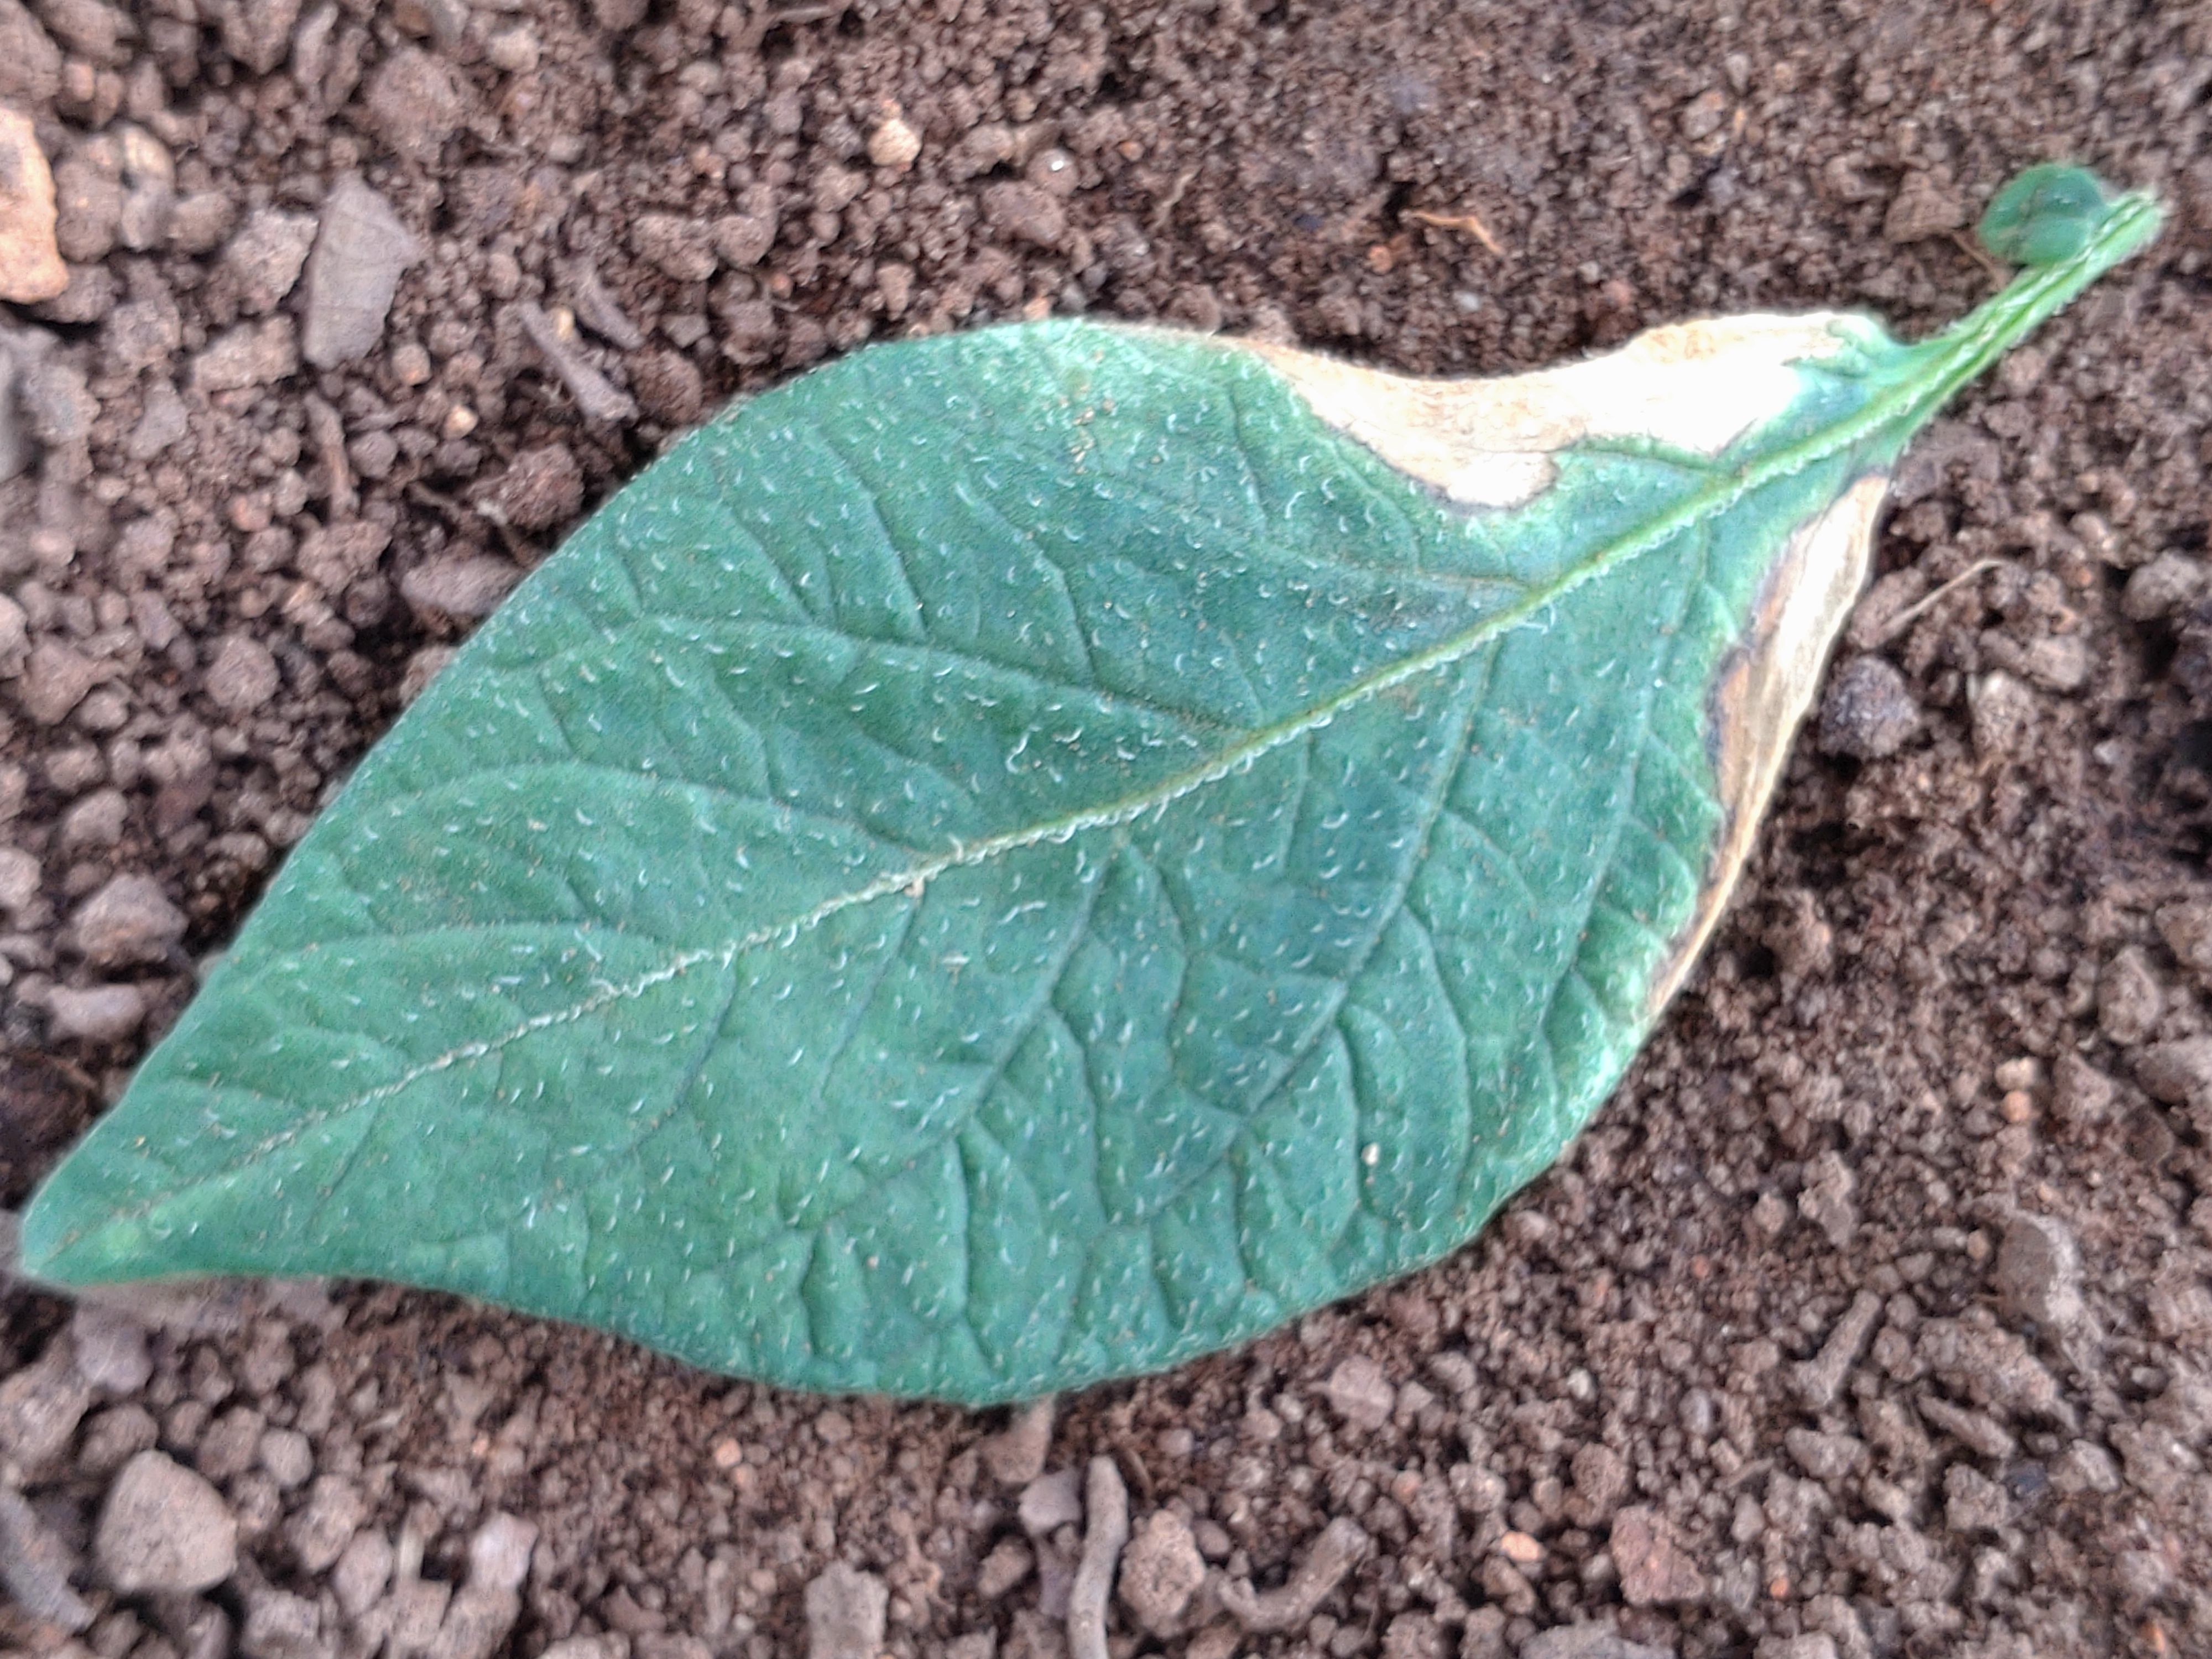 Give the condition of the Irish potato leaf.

early blight
